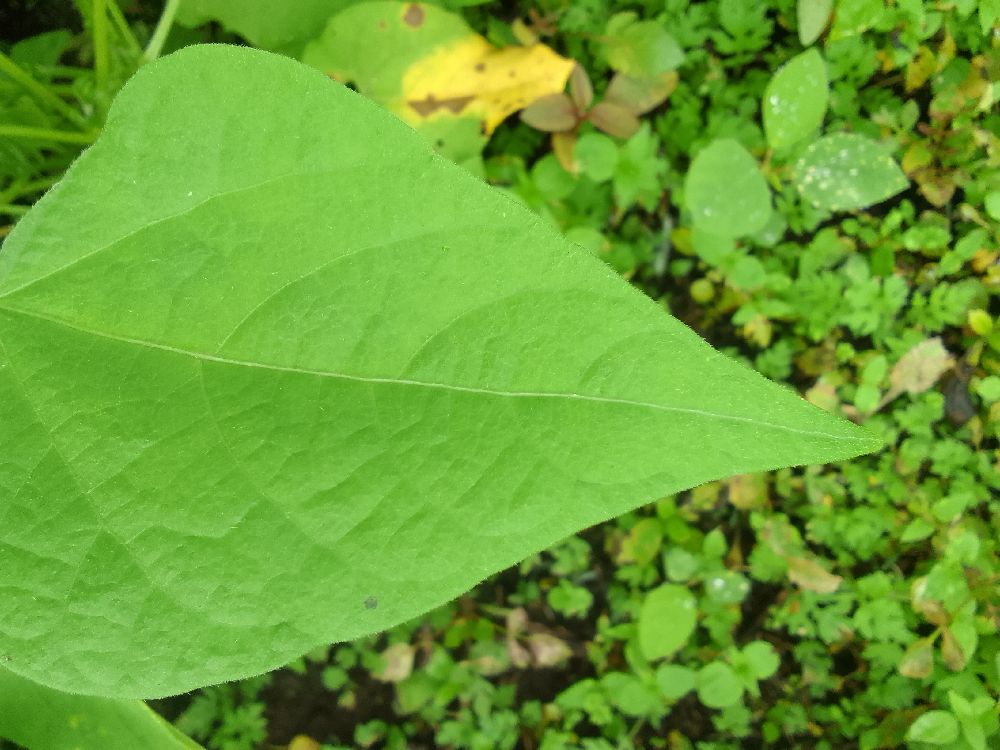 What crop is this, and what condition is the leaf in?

common bean, healthy
